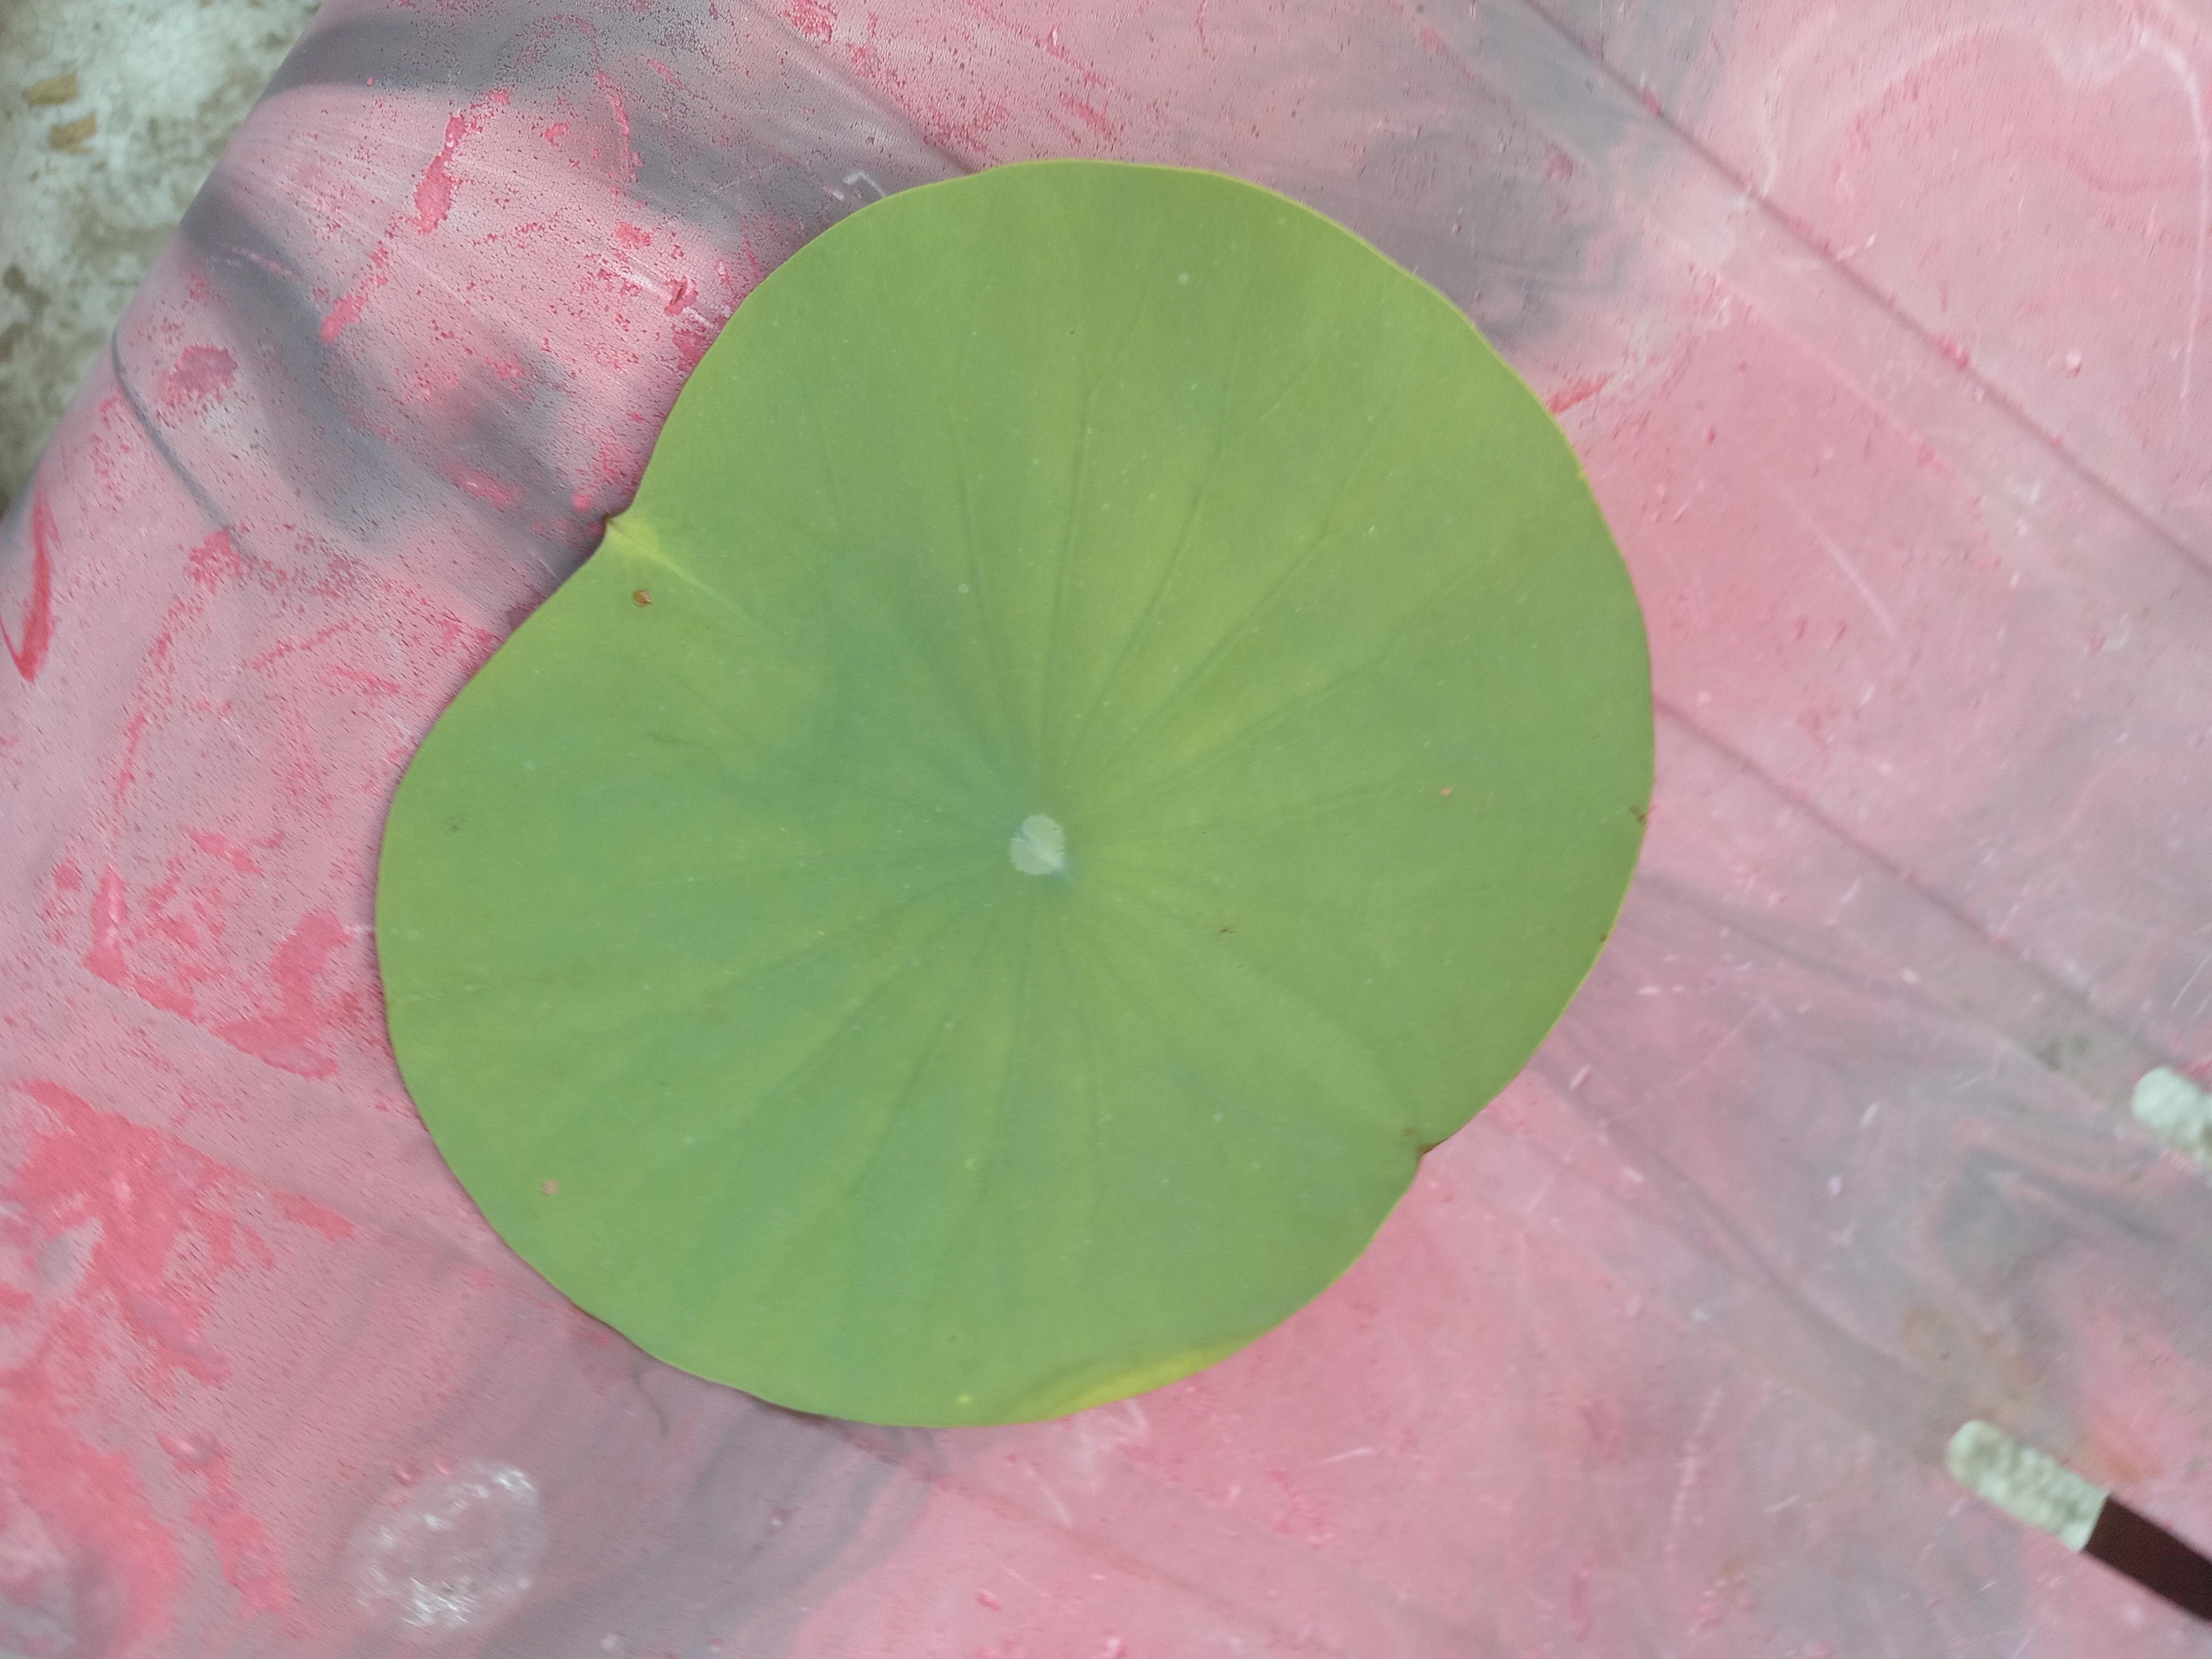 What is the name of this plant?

lotus
